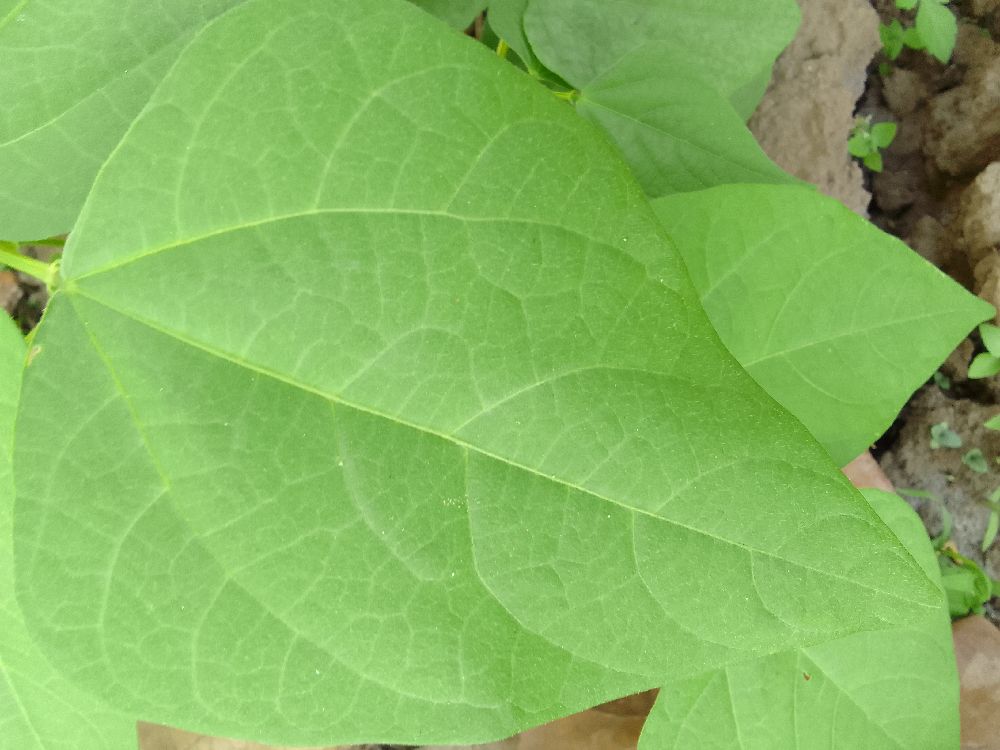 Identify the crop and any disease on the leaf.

common bean, healthy
